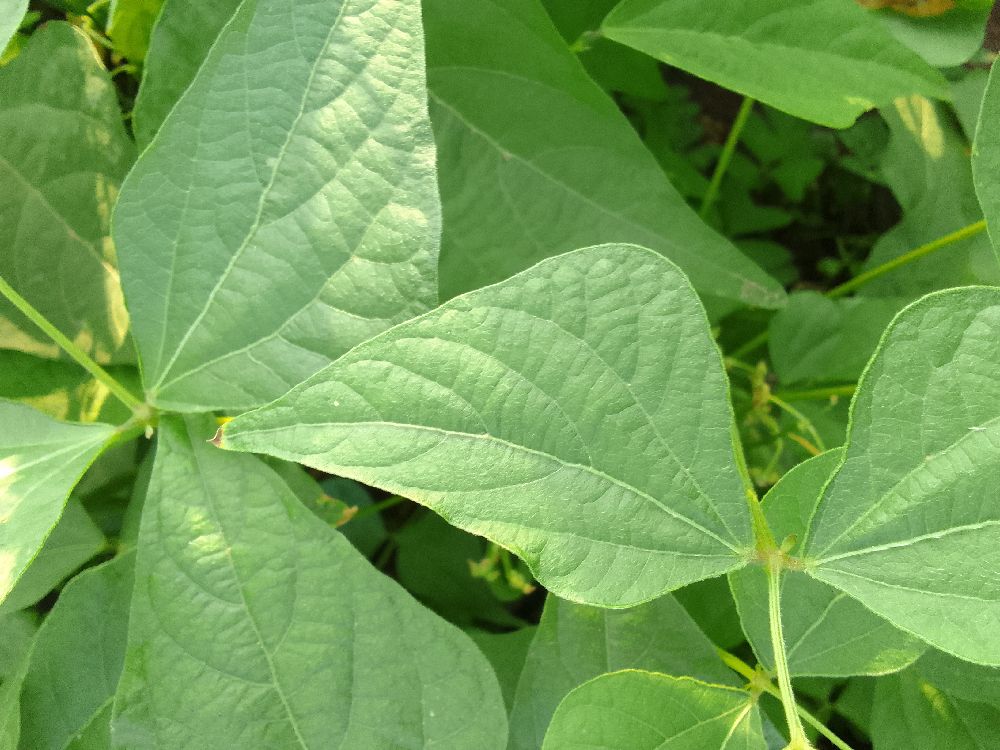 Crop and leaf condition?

common bean, healthy
